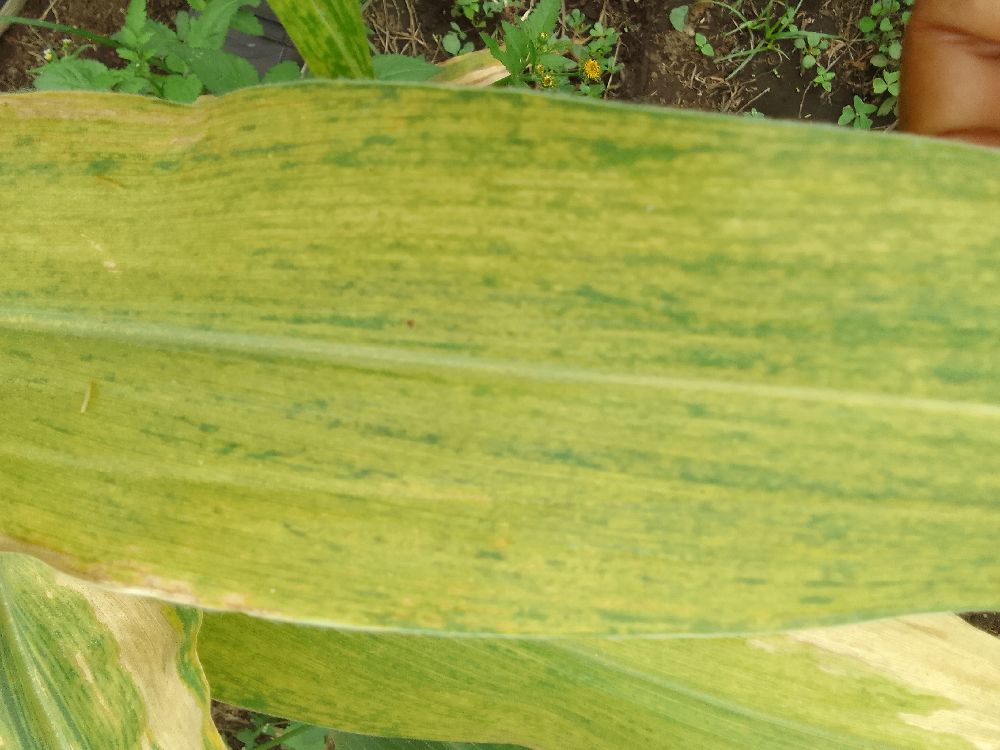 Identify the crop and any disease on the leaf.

maize, maize lethal necrosis
